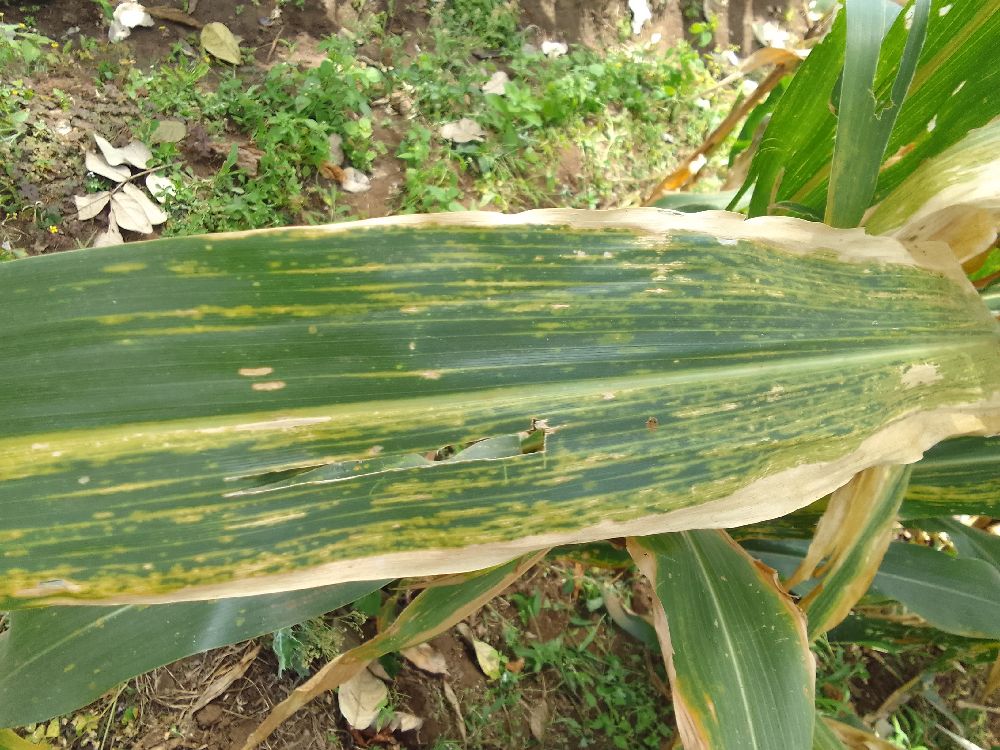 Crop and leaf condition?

maize, maize lethal necrosis
